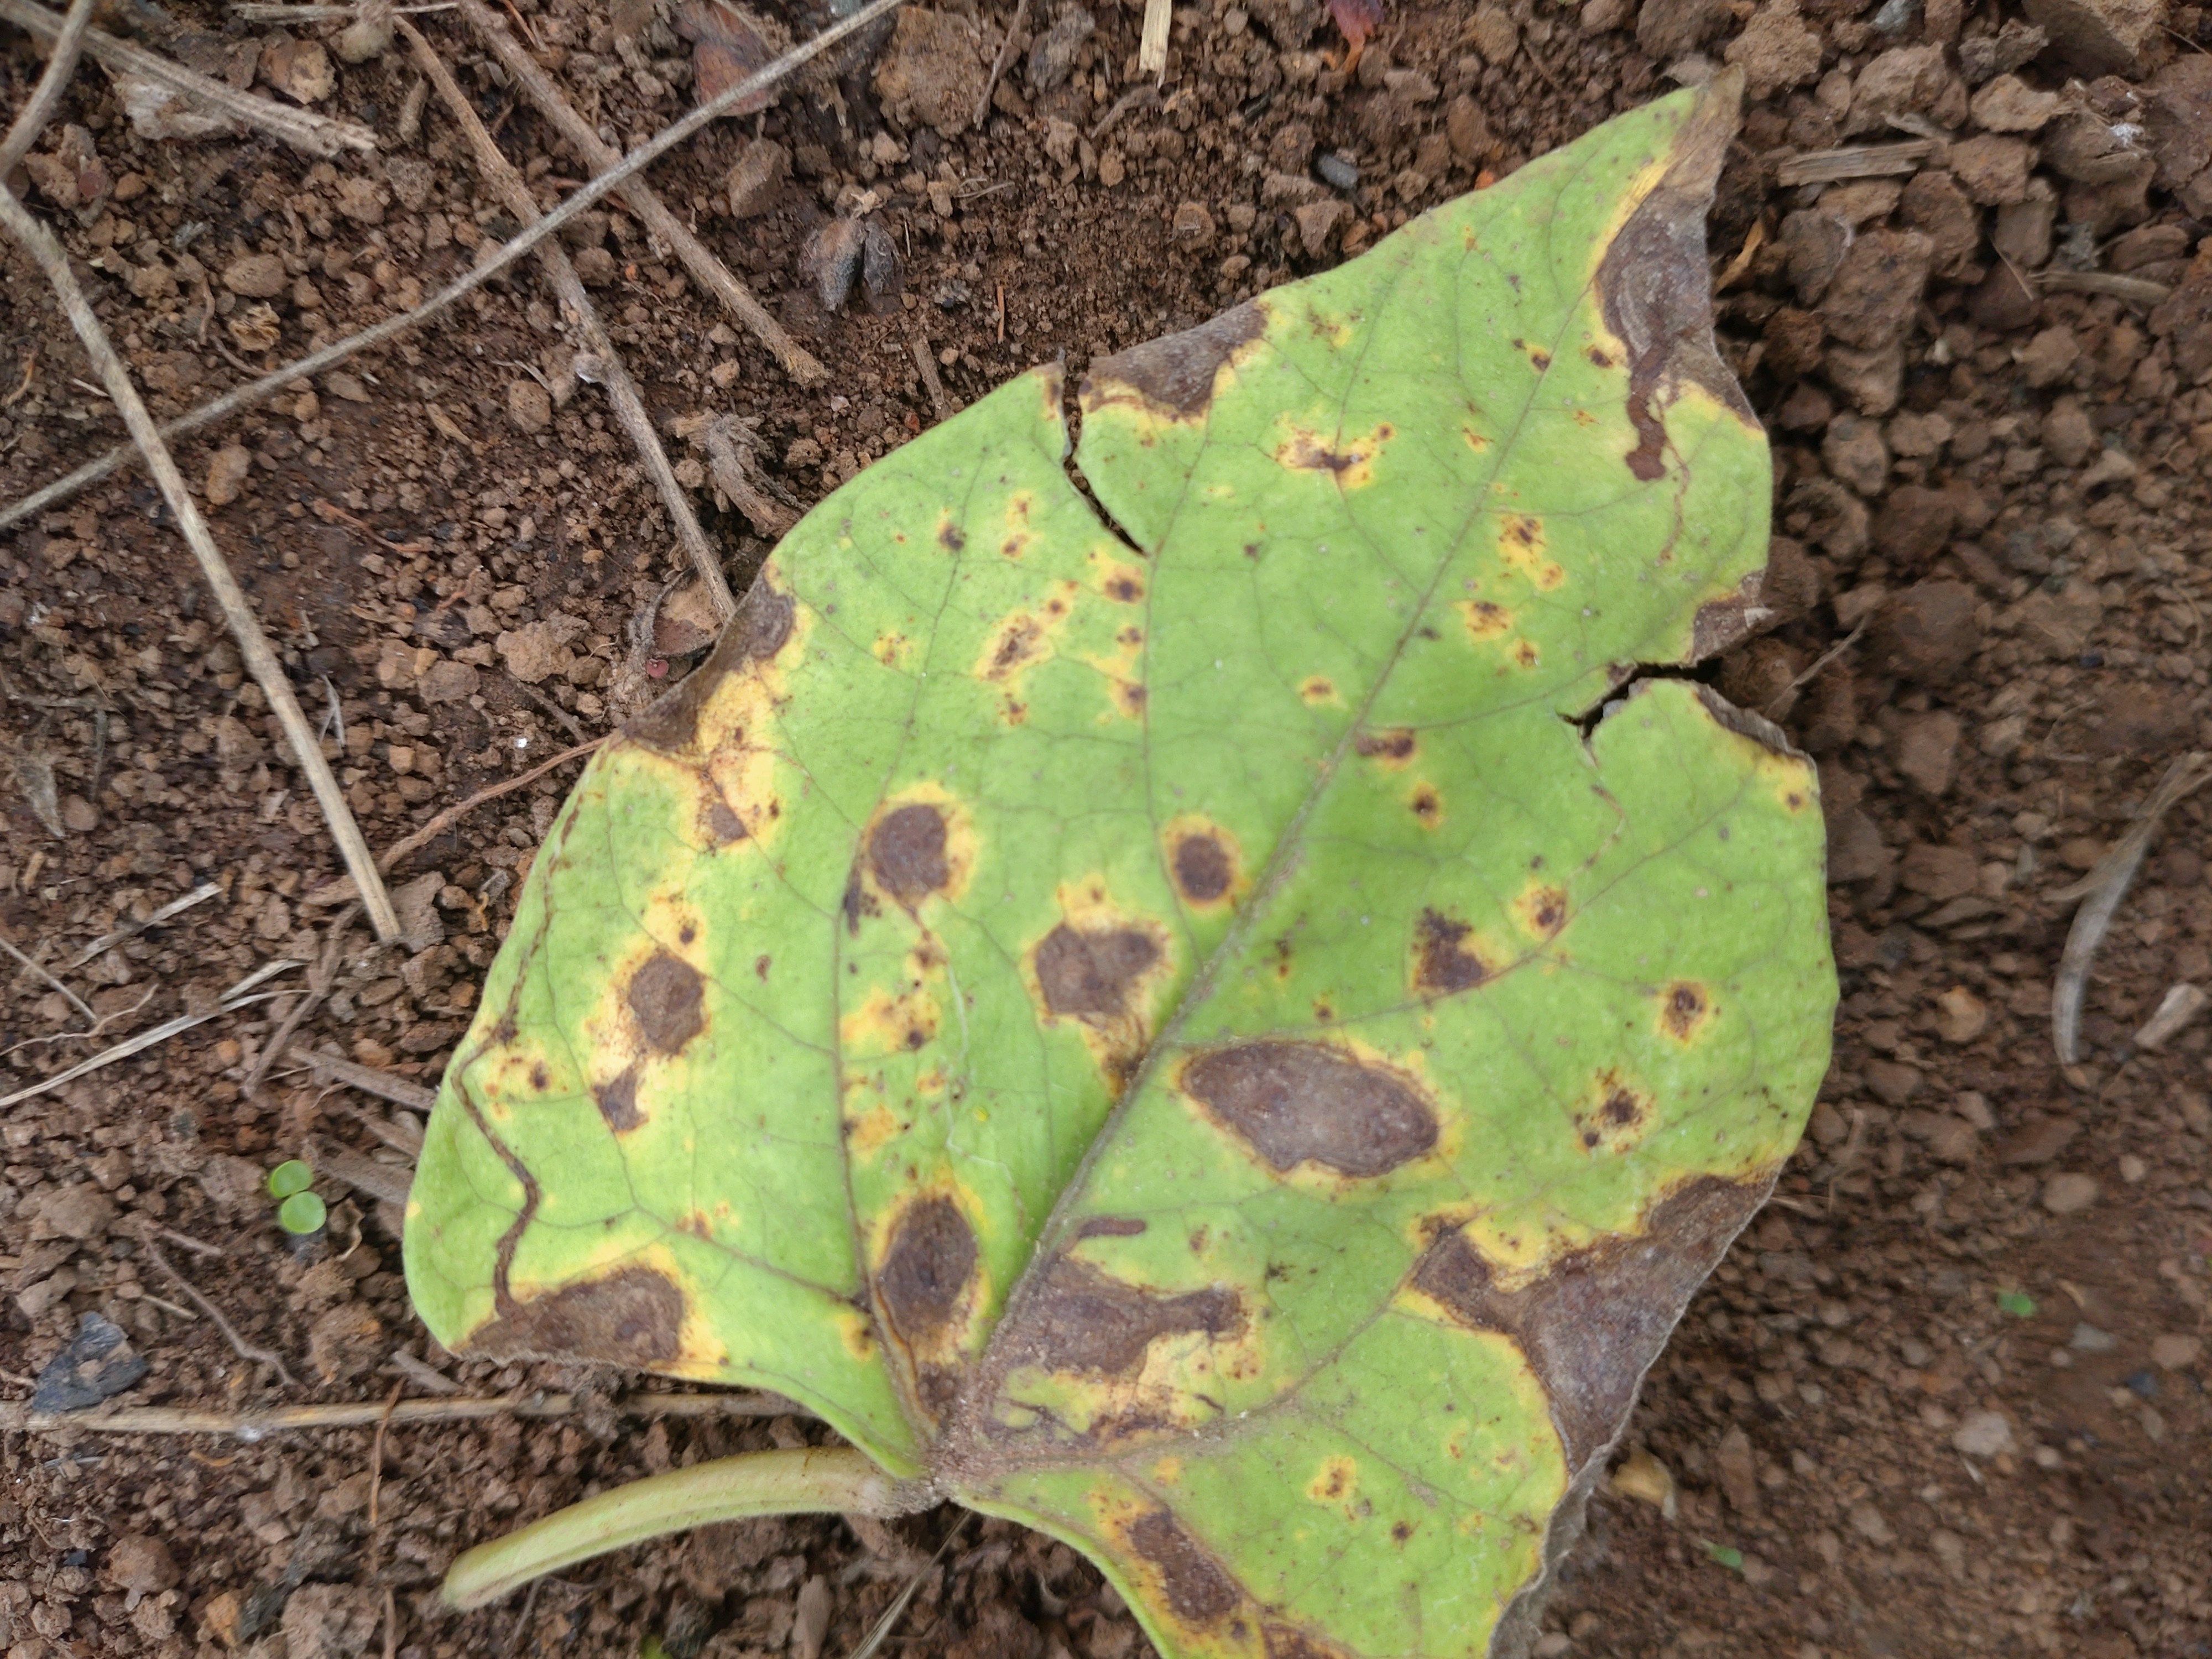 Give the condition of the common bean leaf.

rust
